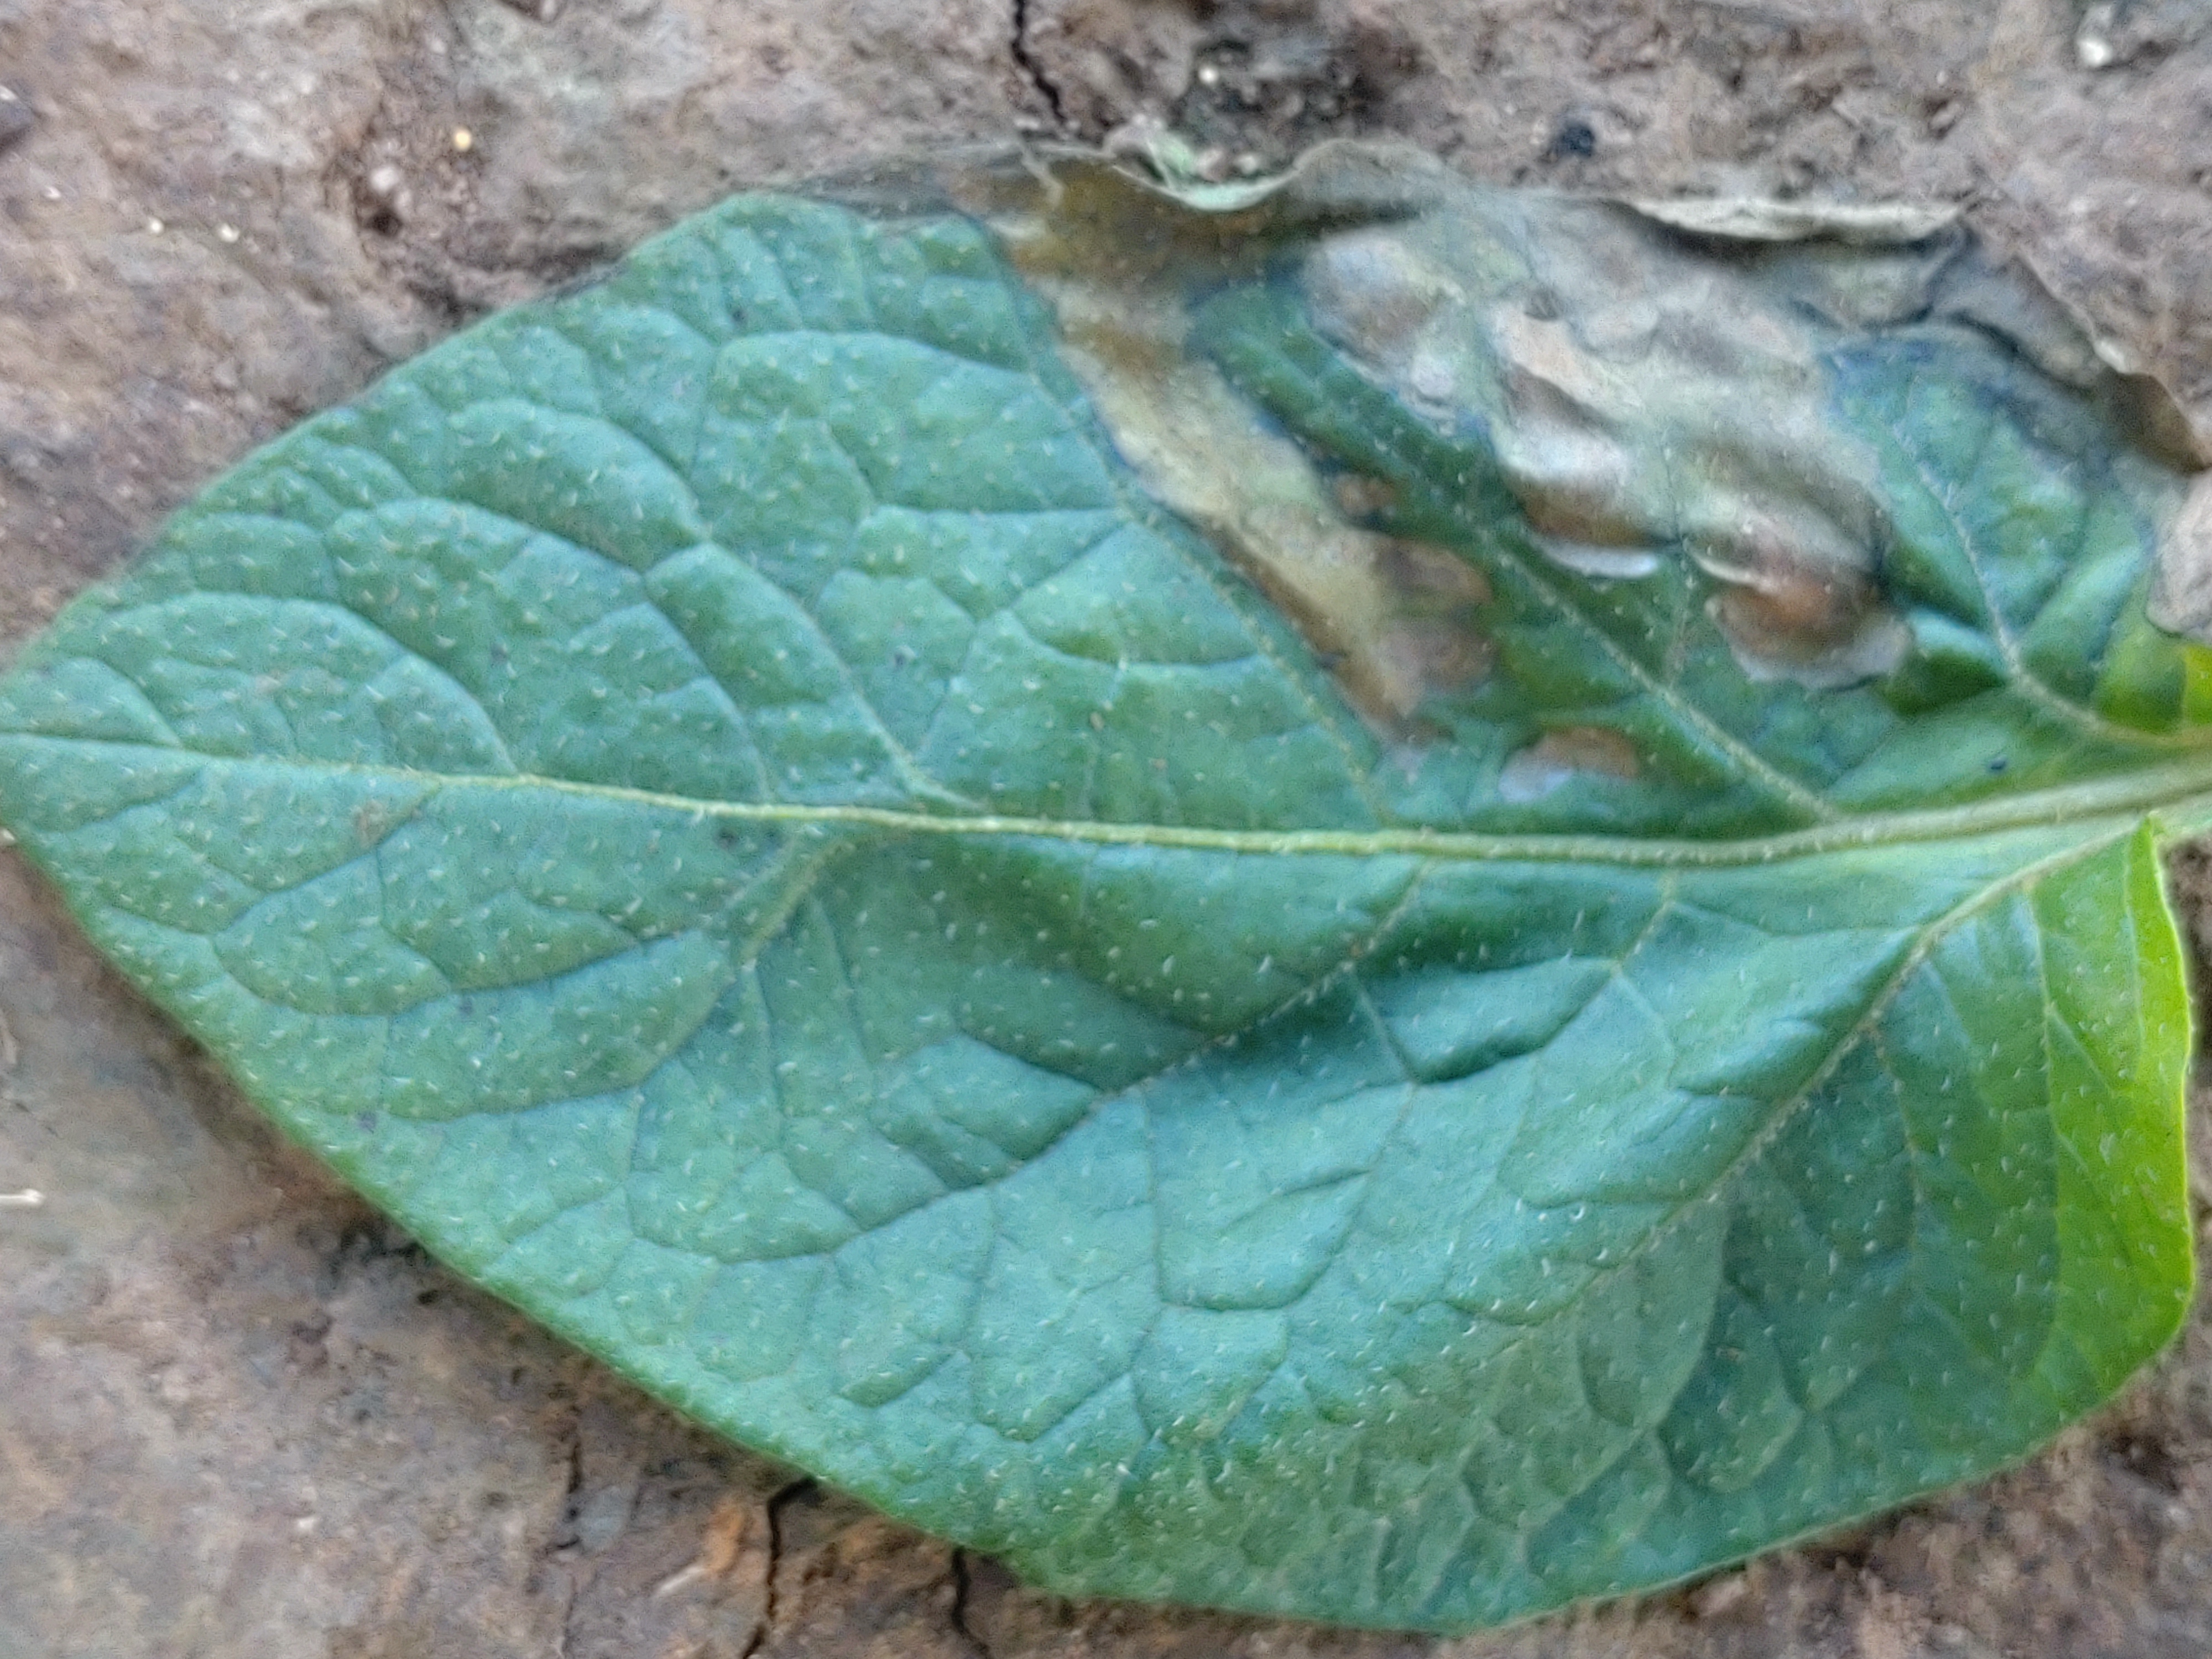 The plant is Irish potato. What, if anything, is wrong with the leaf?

early blight
